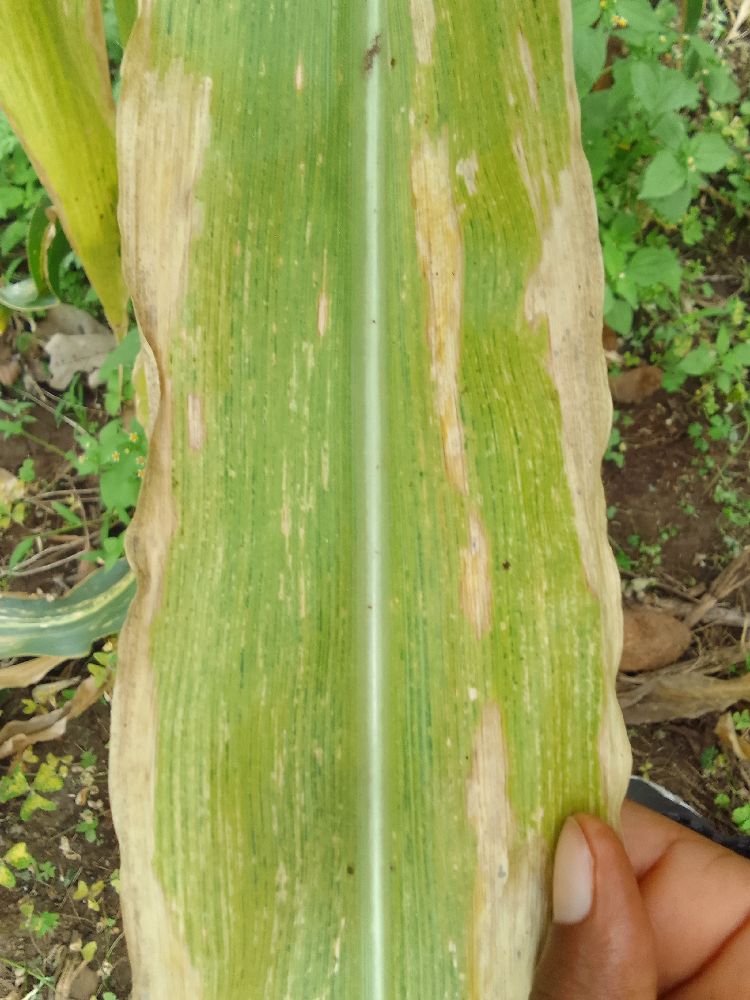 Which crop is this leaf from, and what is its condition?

maize, maize lethal necrosis
